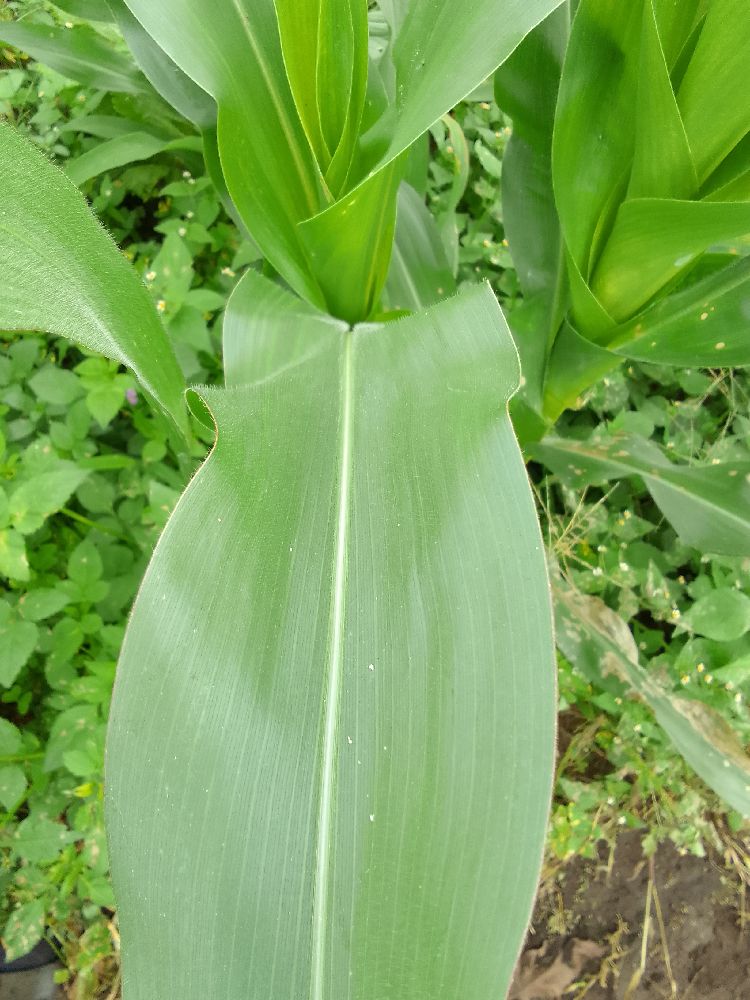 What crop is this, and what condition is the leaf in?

maize, healthy
